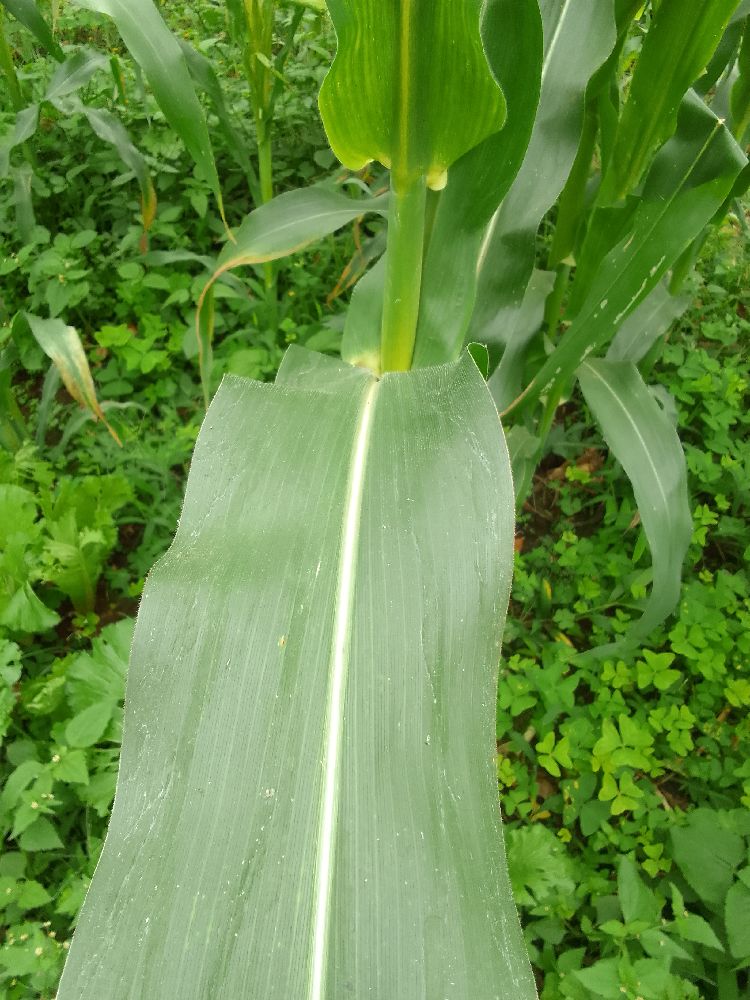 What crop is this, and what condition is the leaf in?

maize, healthy
